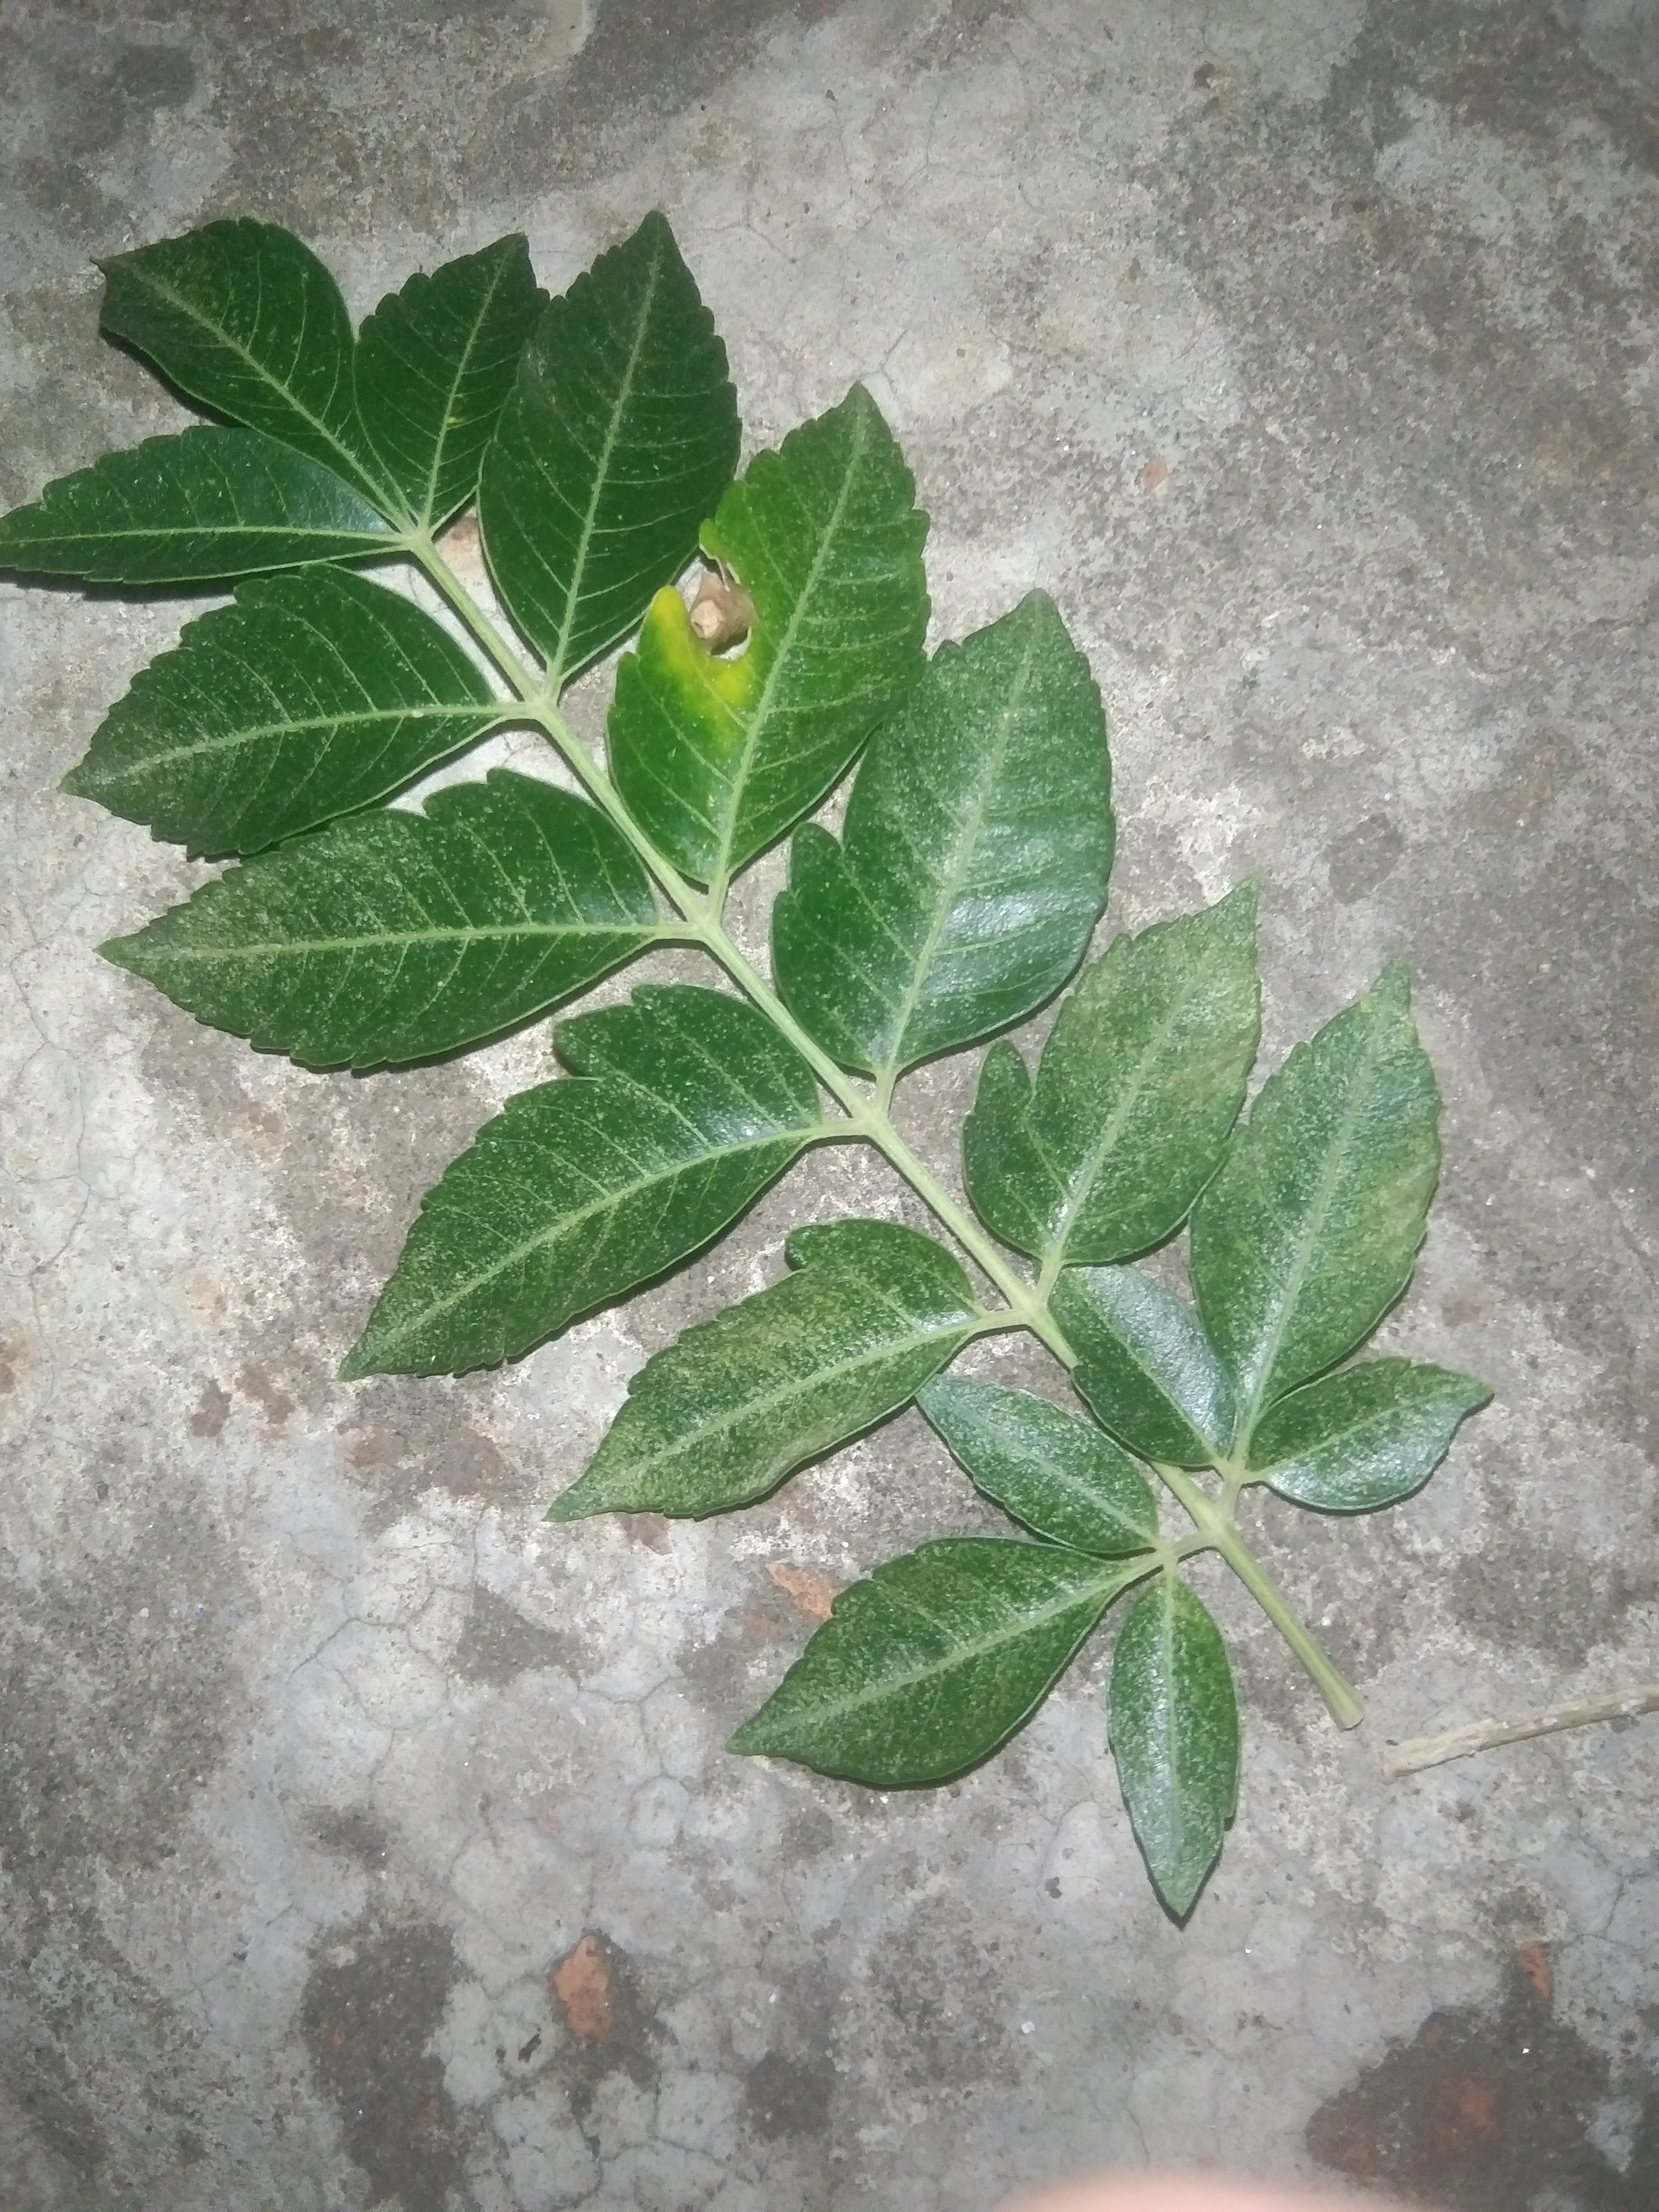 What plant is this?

neem
